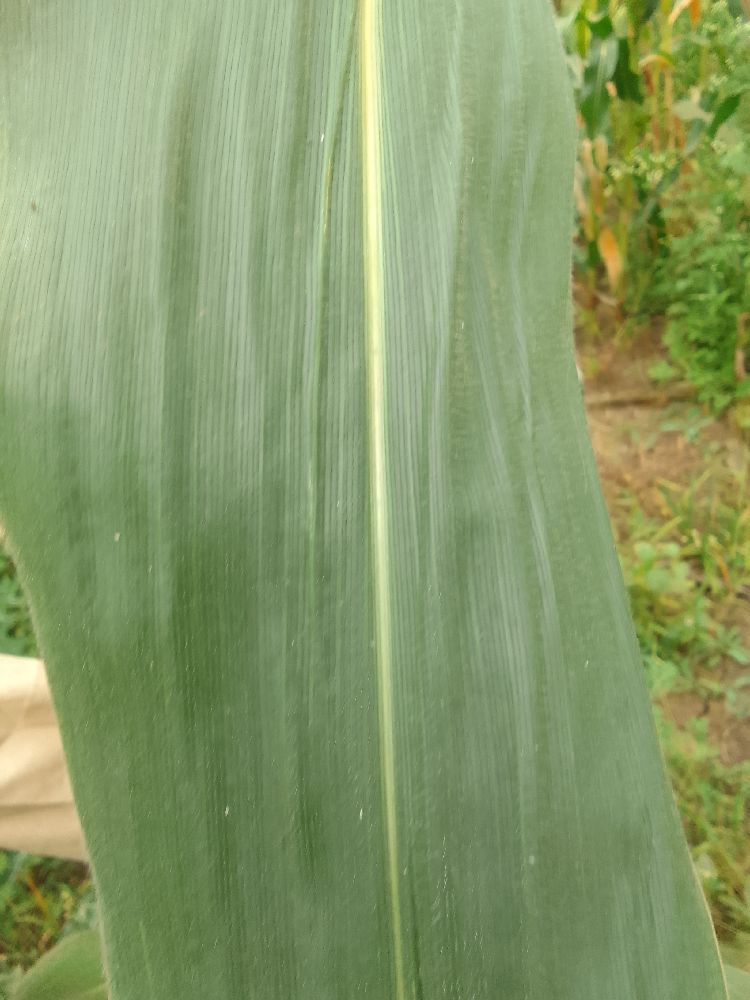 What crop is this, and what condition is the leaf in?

maize, healthy
